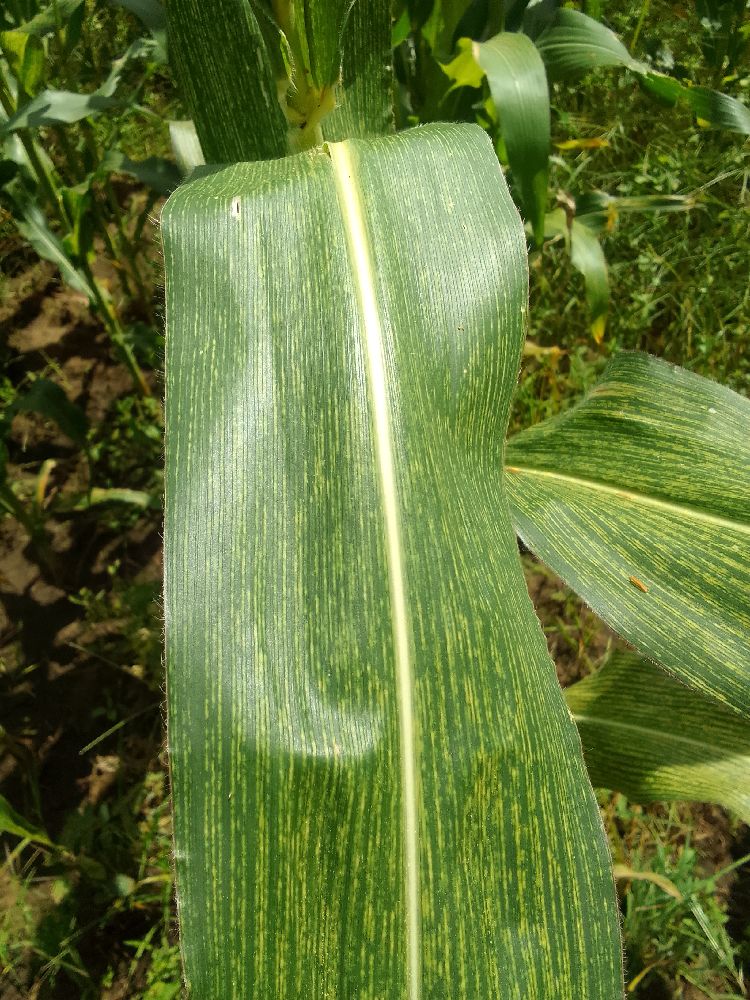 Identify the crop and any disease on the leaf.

maize, maize streak virus
